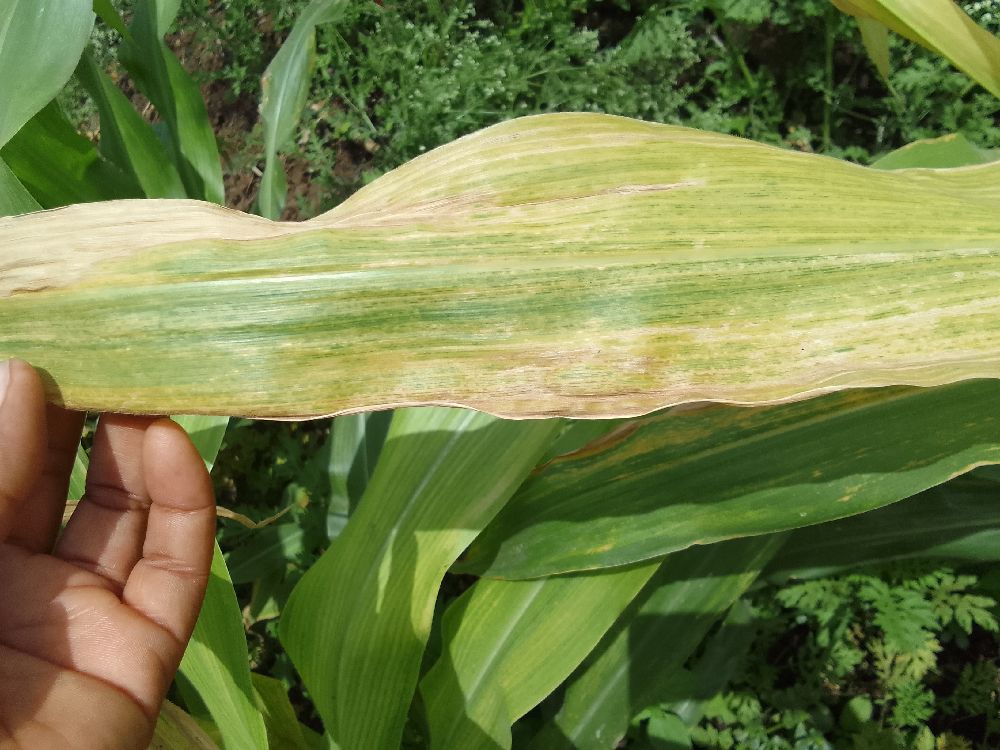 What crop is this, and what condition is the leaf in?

maize, maize lethal necrosis
